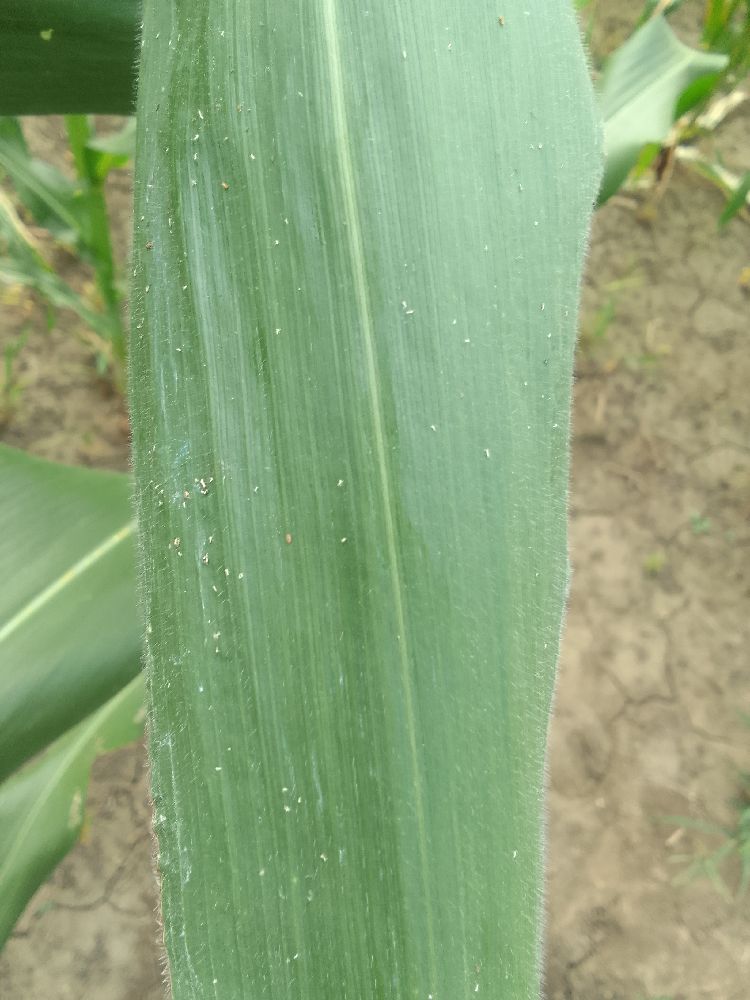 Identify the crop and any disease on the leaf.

maize, healthy
